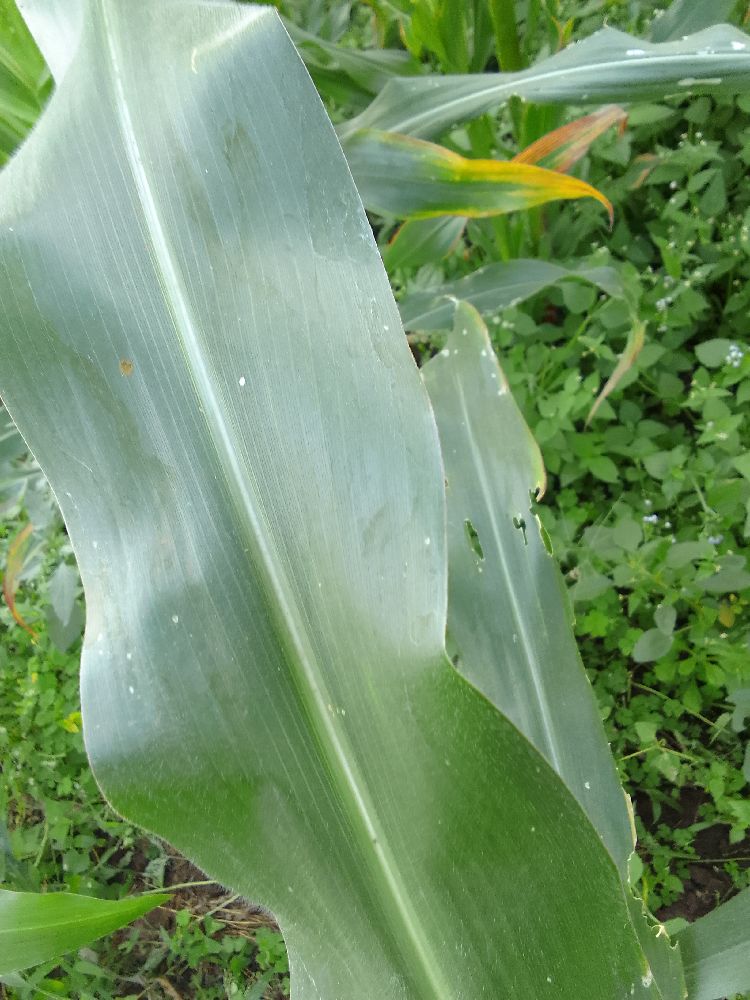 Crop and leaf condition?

maize, healthy
